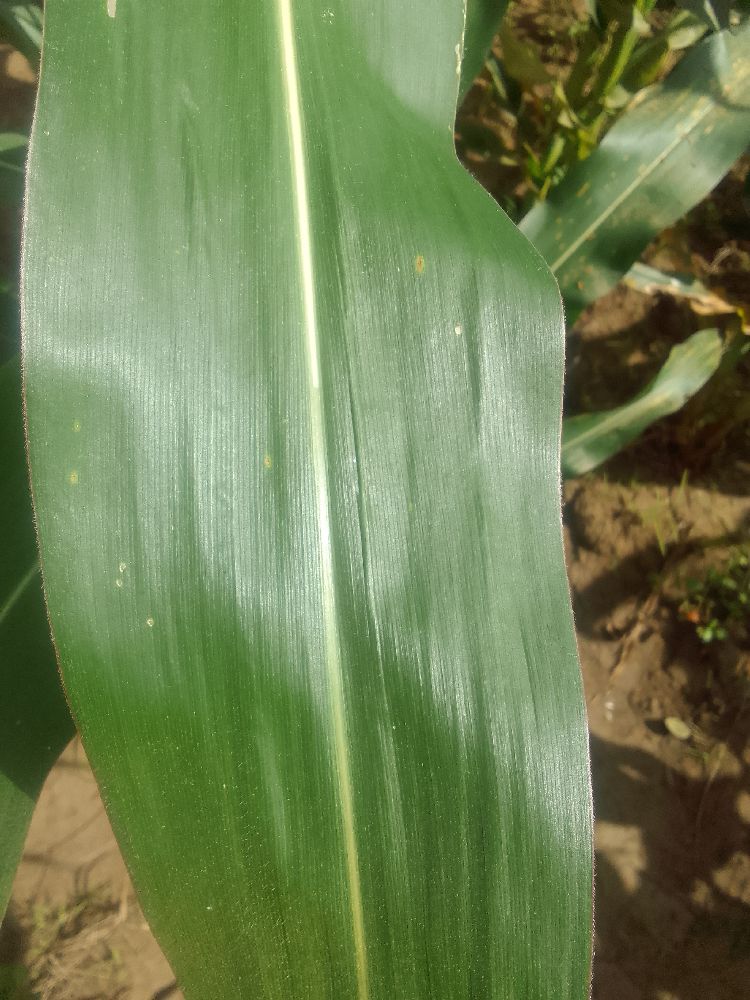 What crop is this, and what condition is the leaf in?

maize, healthy
